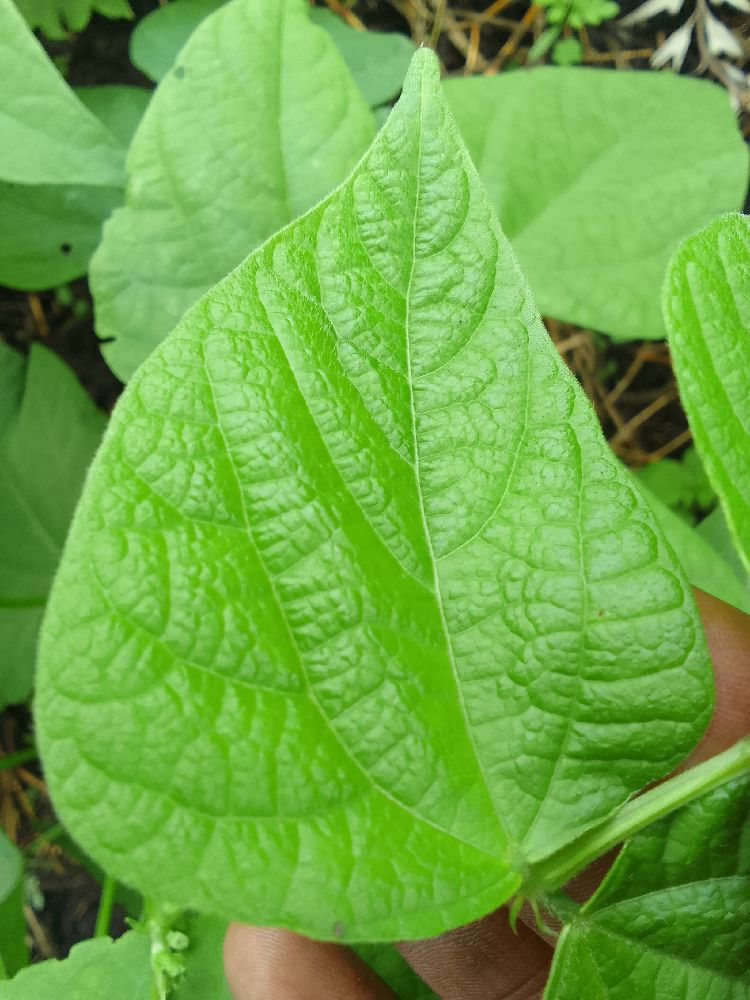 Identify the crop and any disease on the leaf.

common bean, healthy
